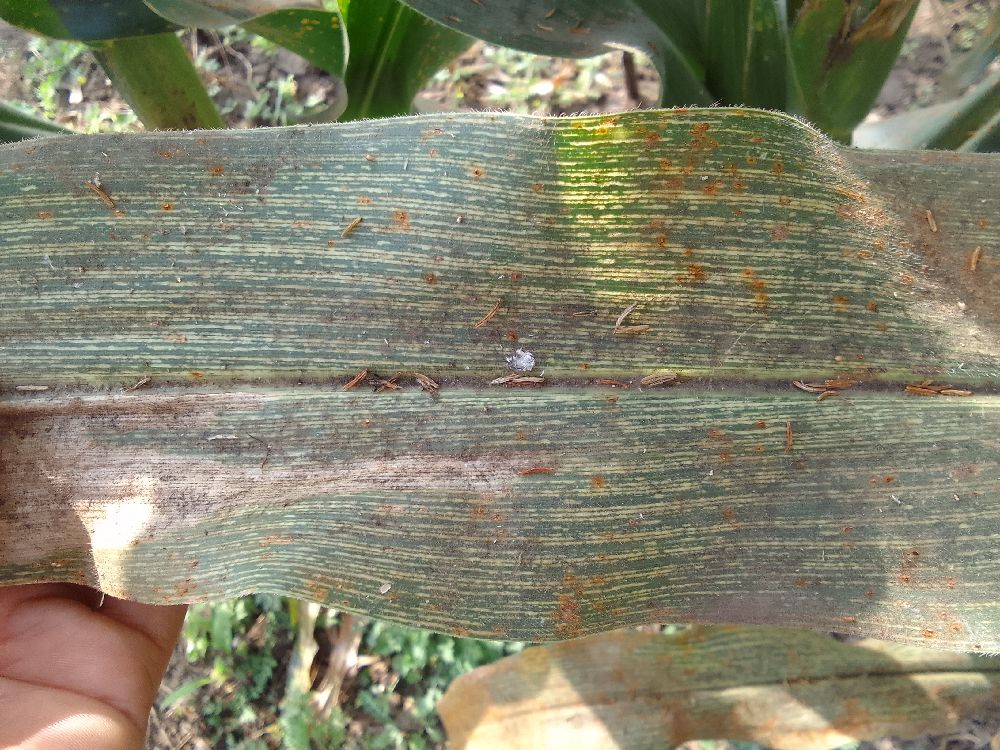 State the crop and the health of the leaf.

maize, maize streak virus
